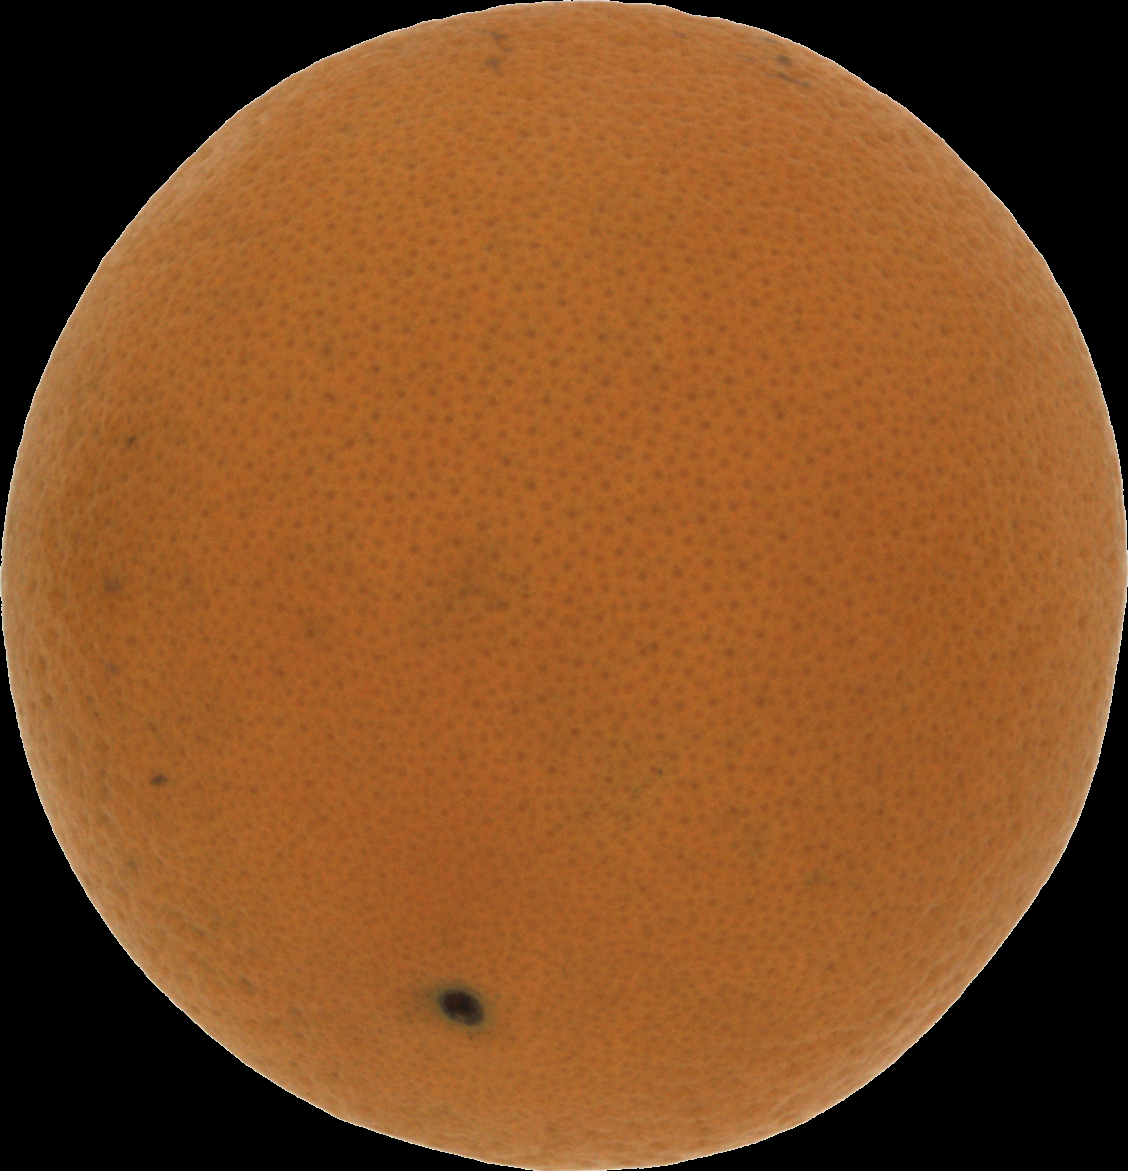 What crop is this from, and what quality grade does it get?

orange, good
